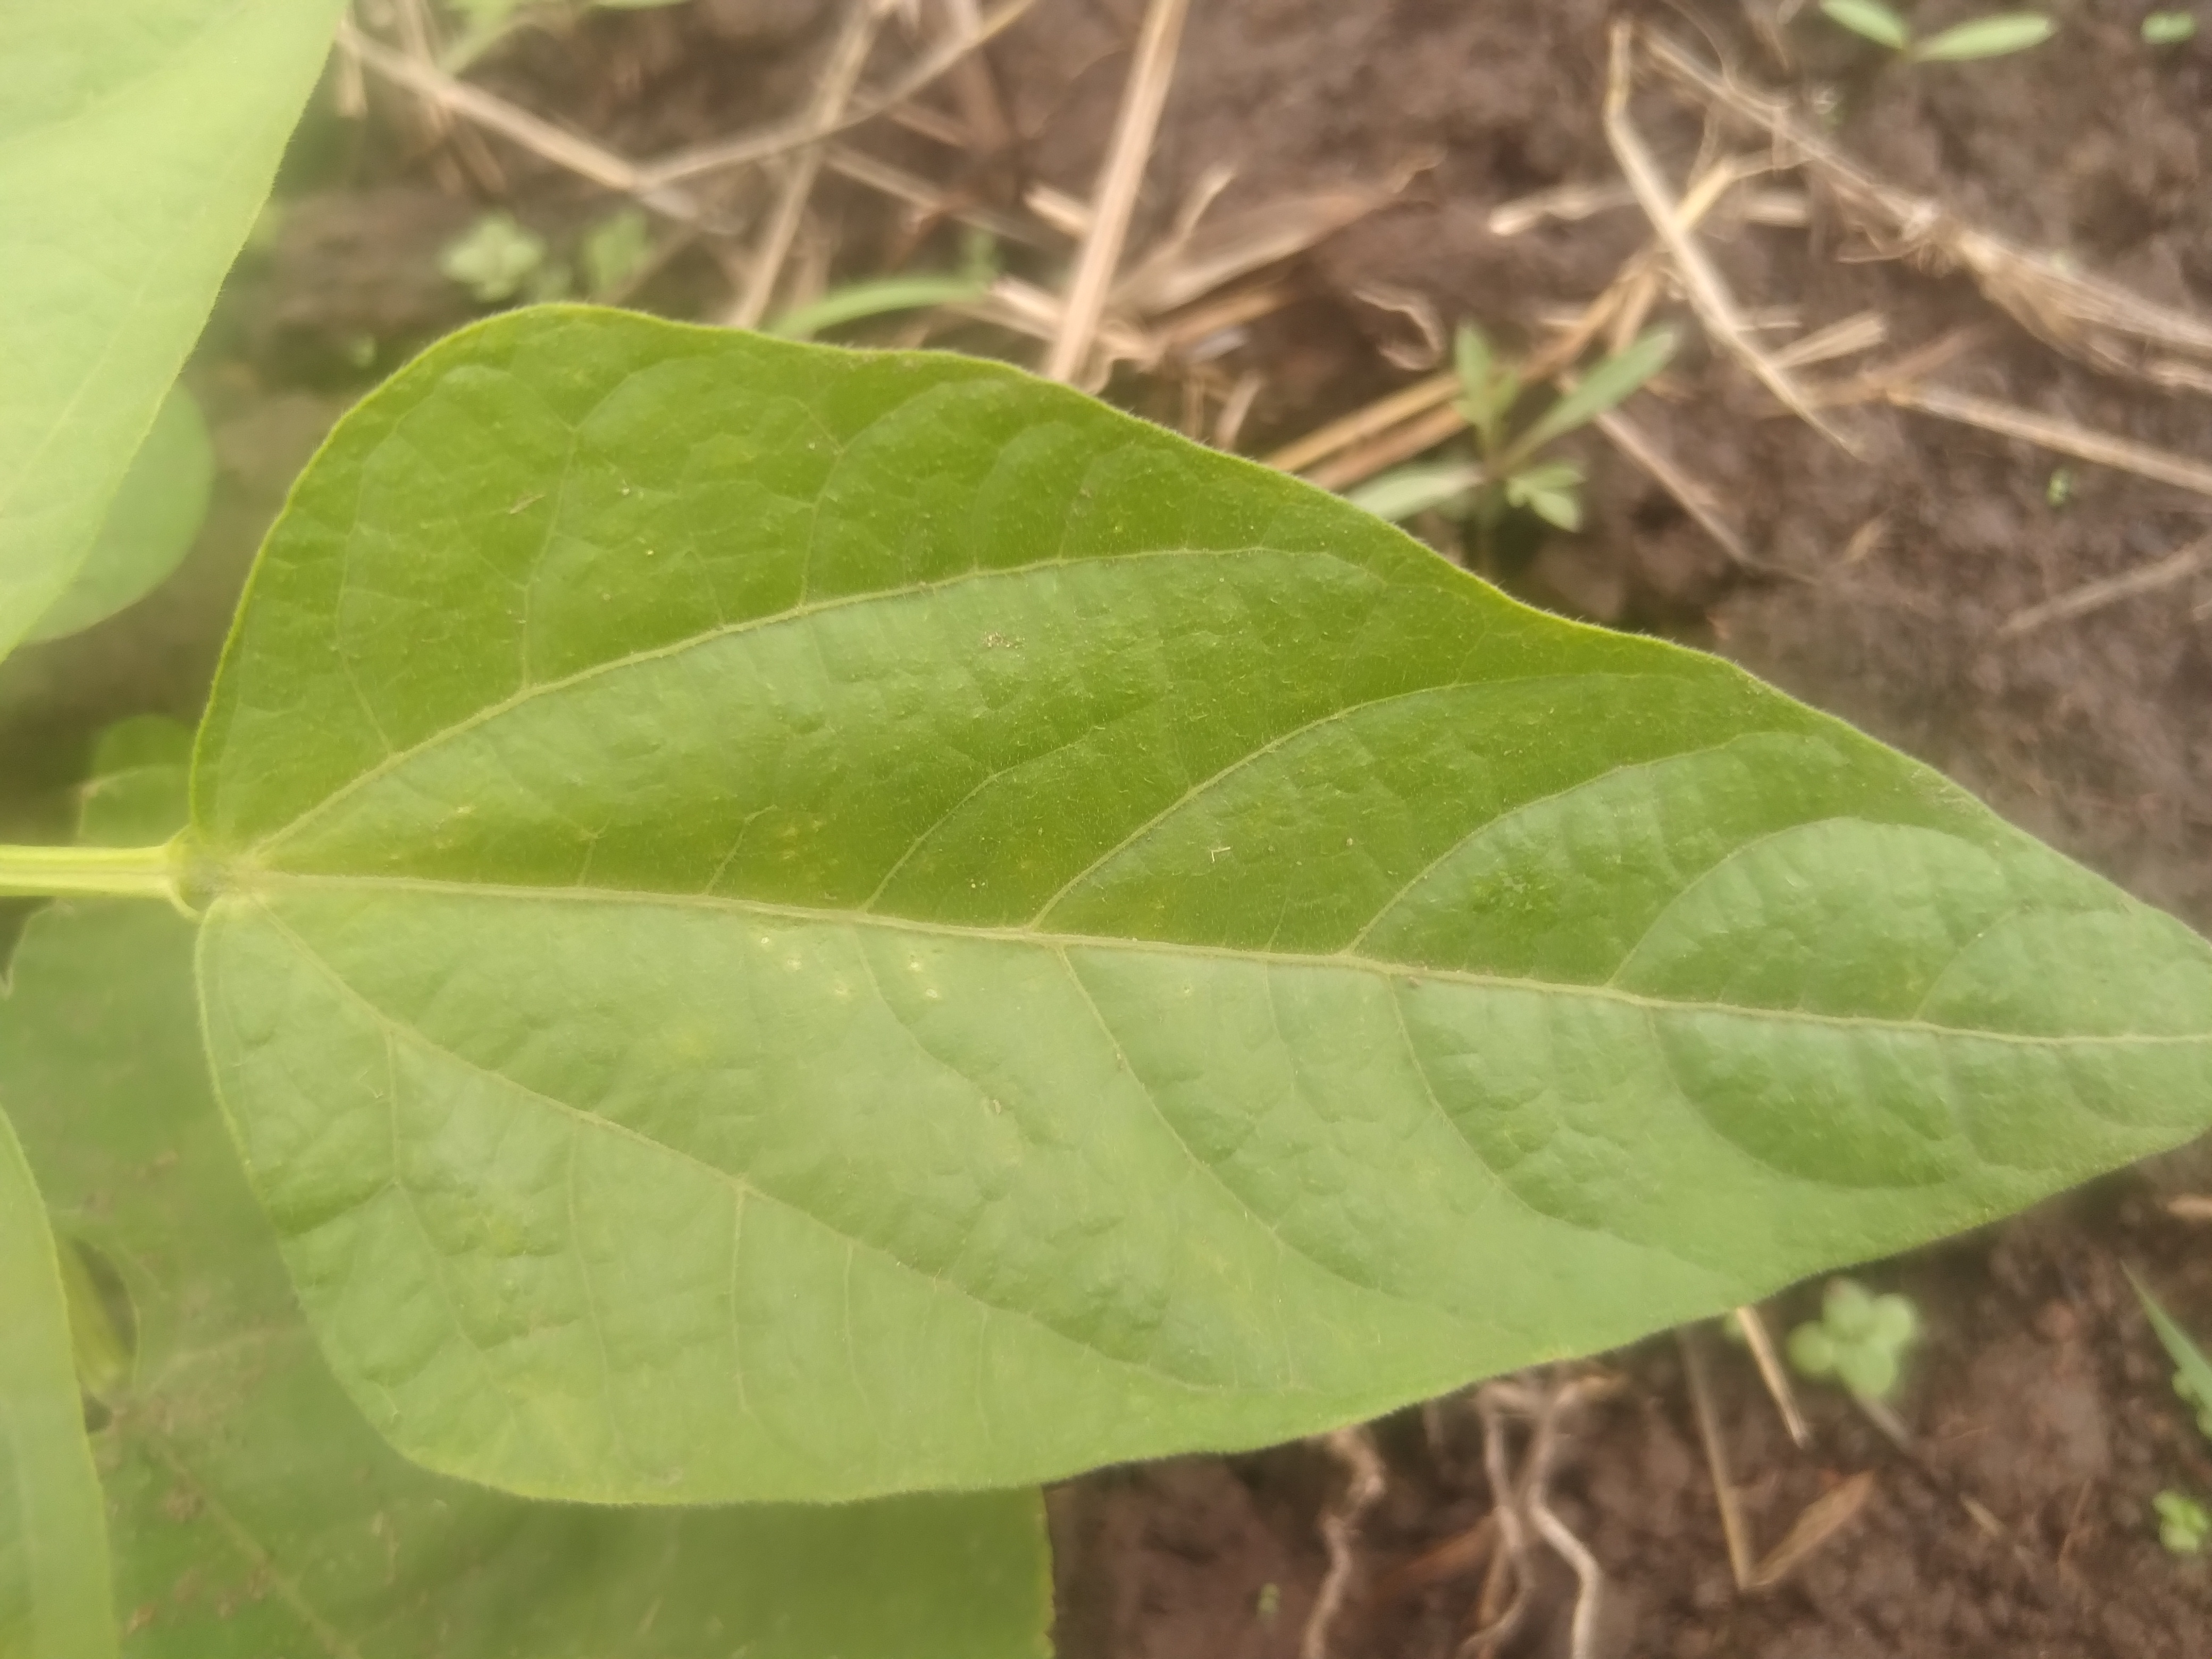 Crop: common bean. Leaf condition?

healthy
